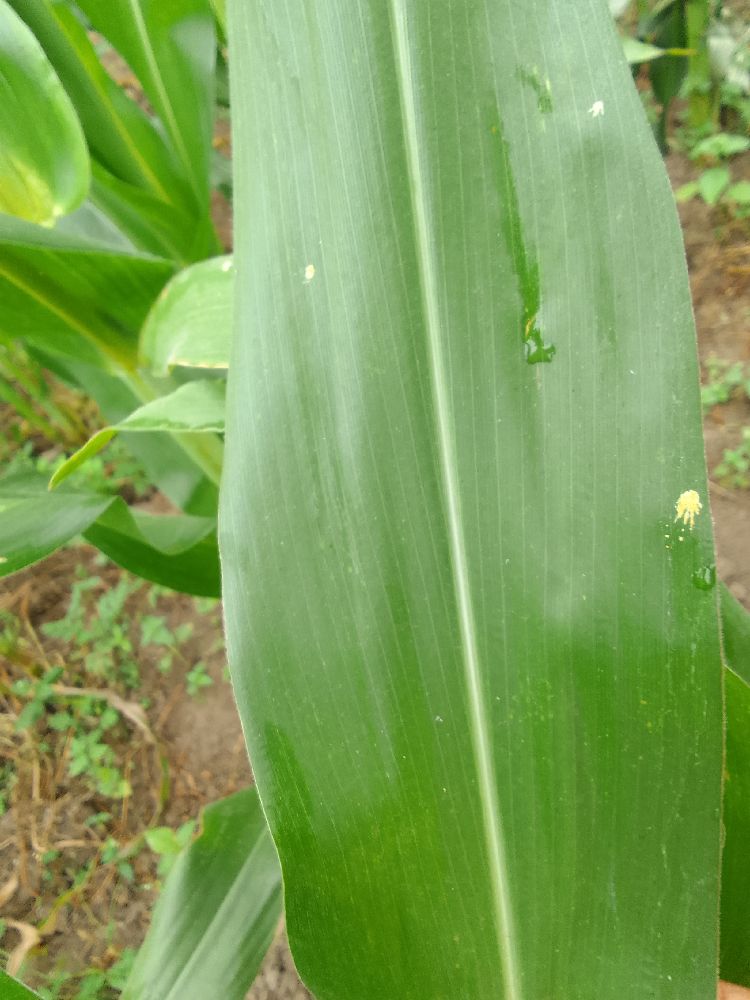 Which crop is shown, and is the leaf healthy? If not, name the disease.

maize, healthy
